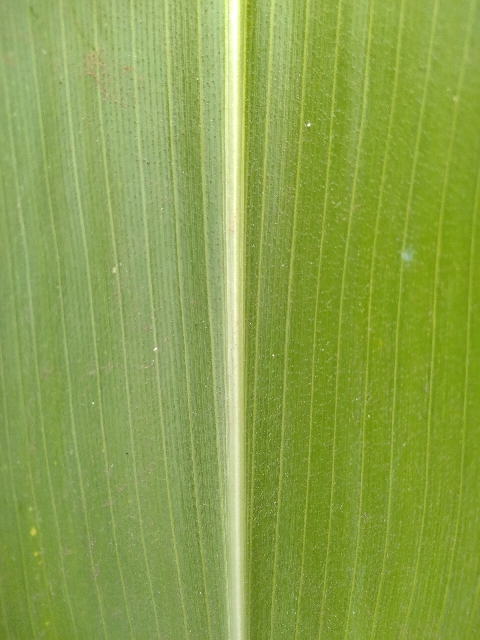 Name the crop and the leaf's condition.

maize, healthy
